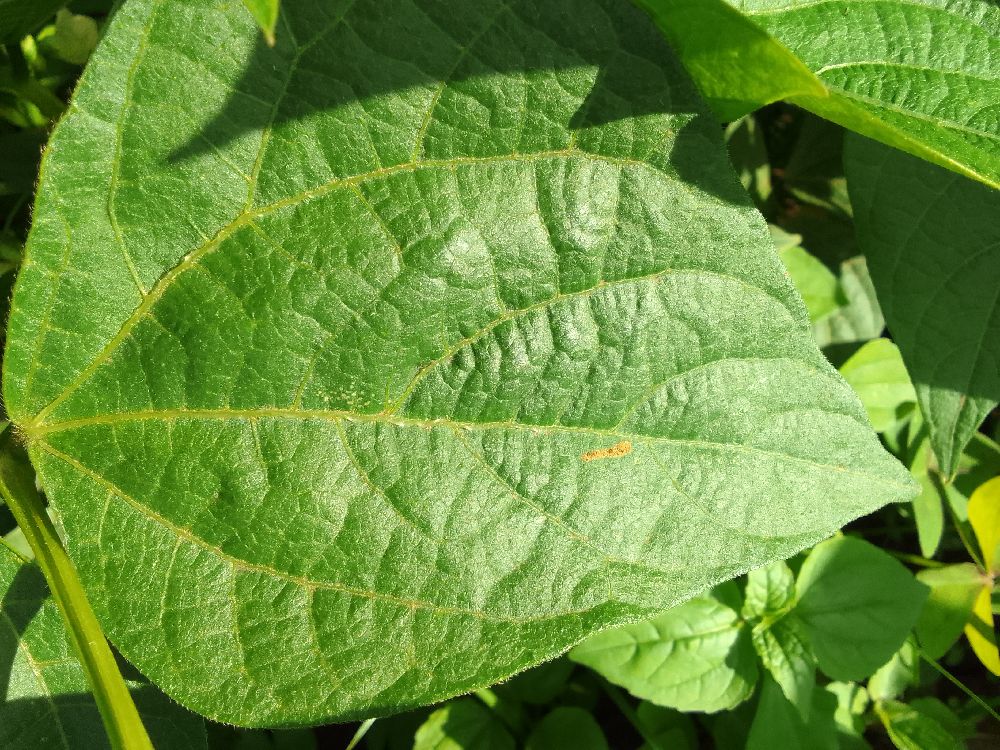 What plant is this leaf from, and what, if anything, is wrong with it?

common bean, healthy
